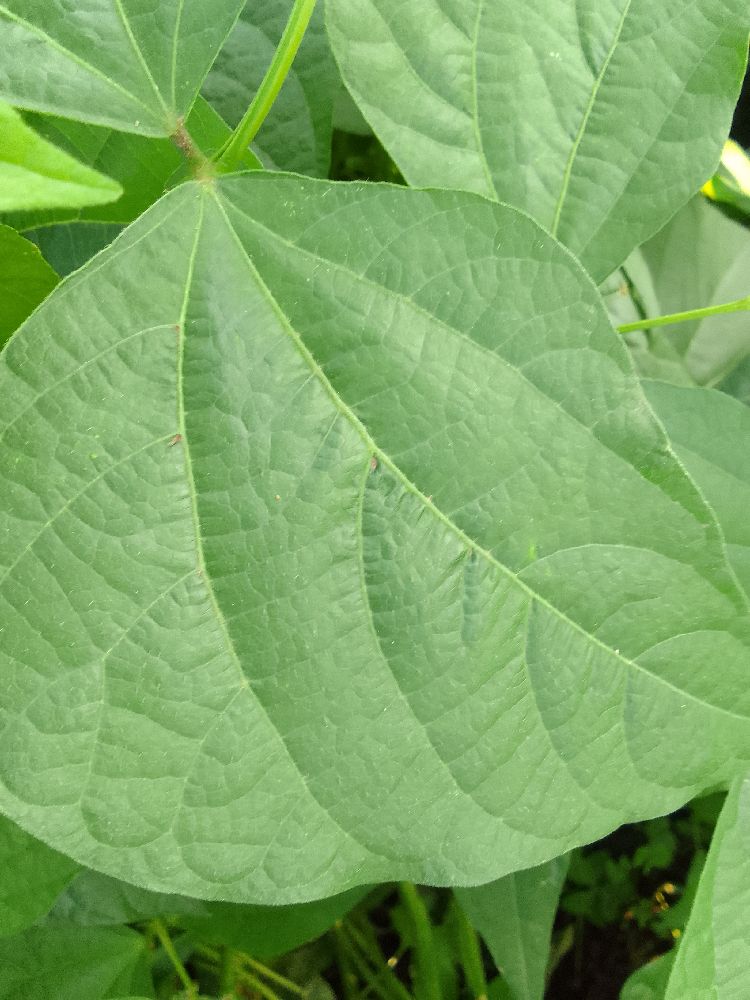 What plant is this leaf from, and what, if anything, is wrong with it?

common bean, healthy
